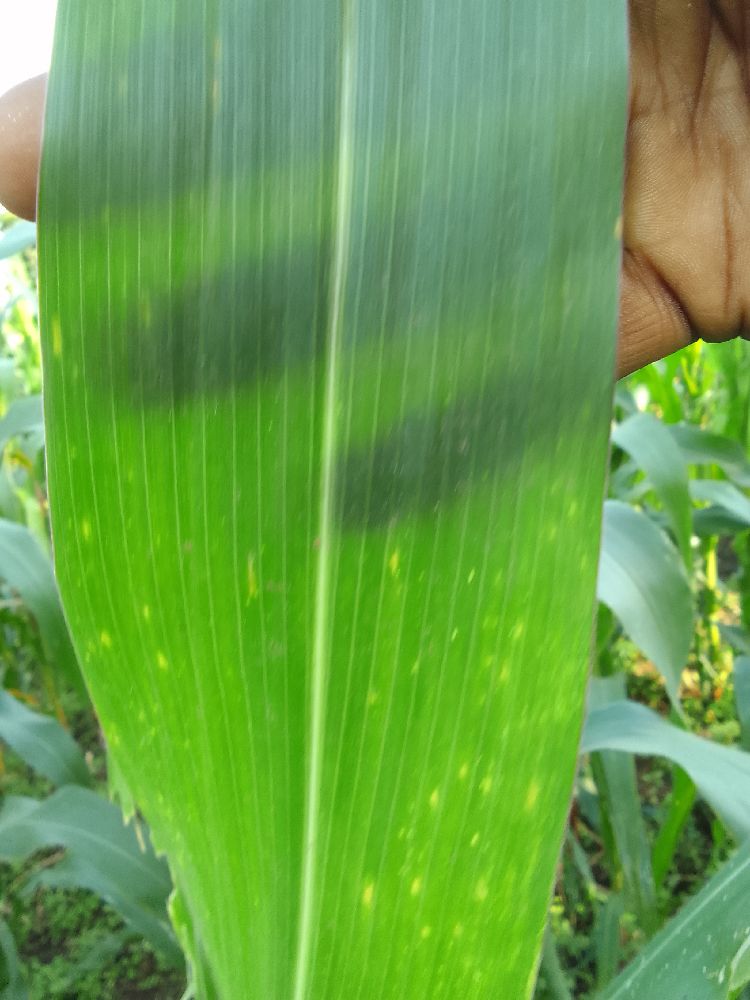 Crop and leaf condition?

maize, healthy
